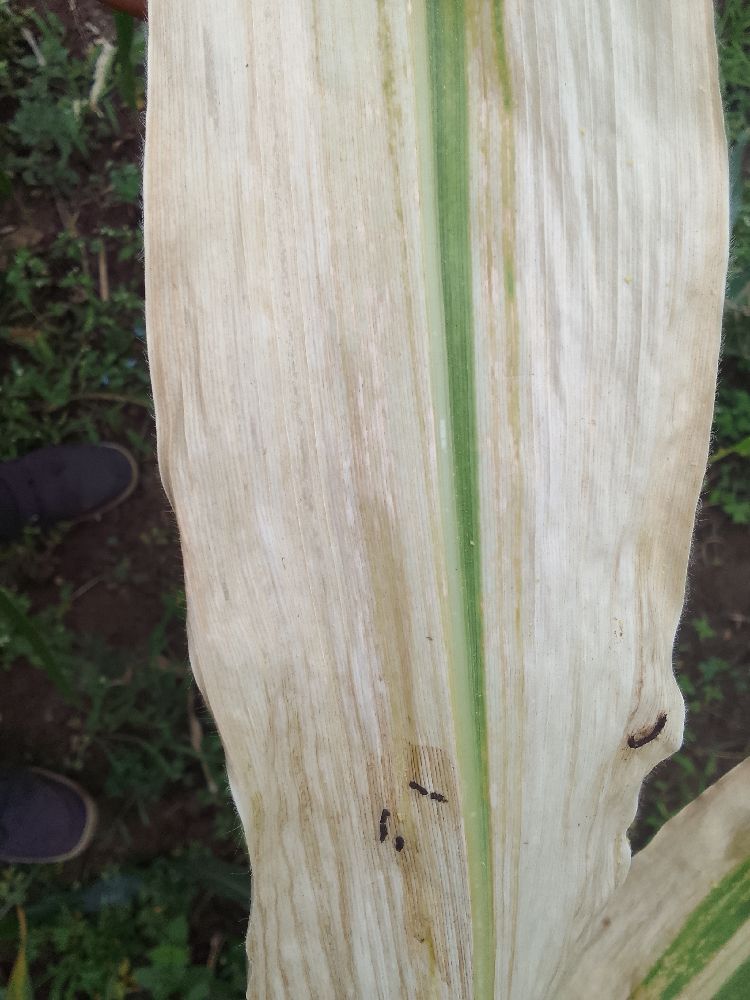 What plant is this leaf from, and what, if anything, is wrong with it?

maize, maize lethal necrosis
